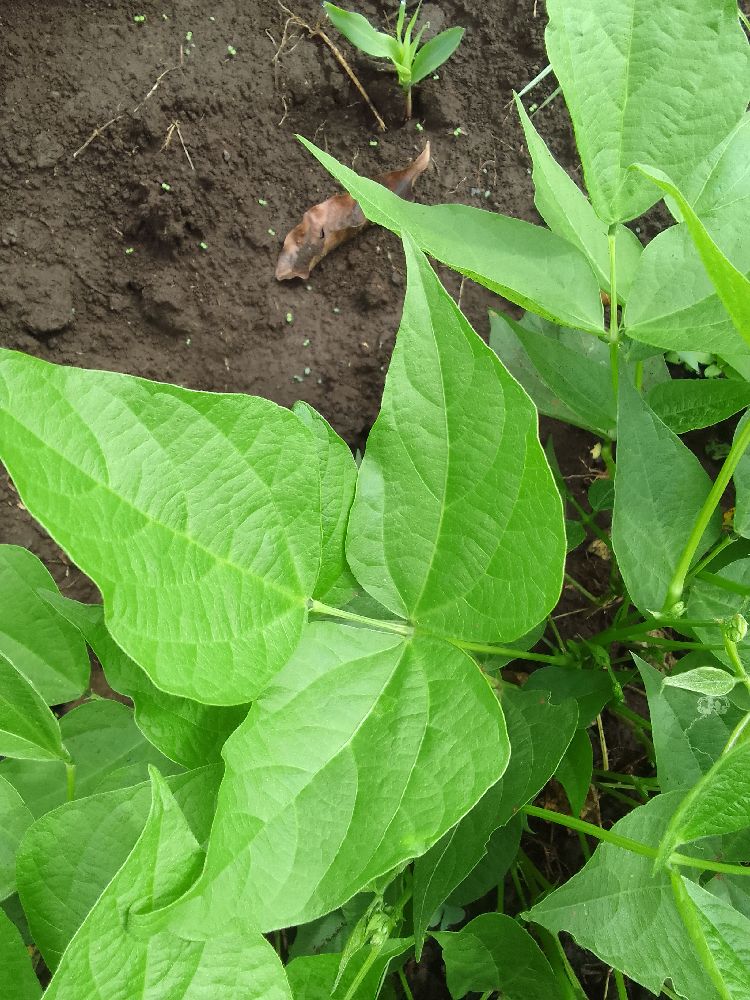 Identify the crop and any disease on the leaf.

common bean, healthy
